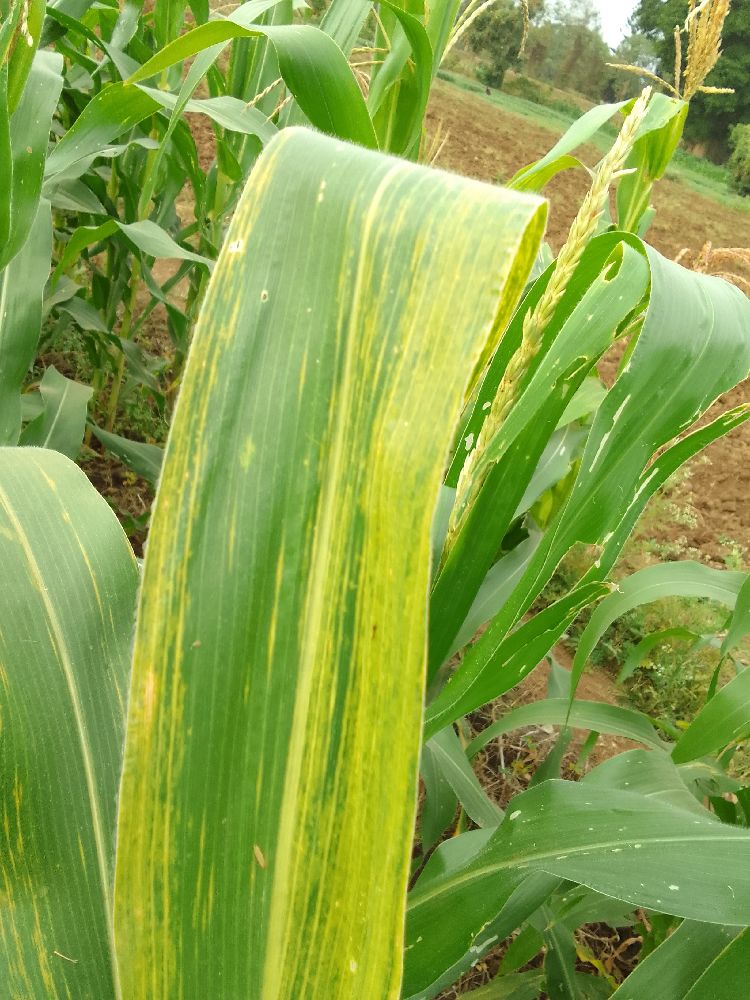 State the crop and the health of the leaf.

maize, maize lethal necrosis
